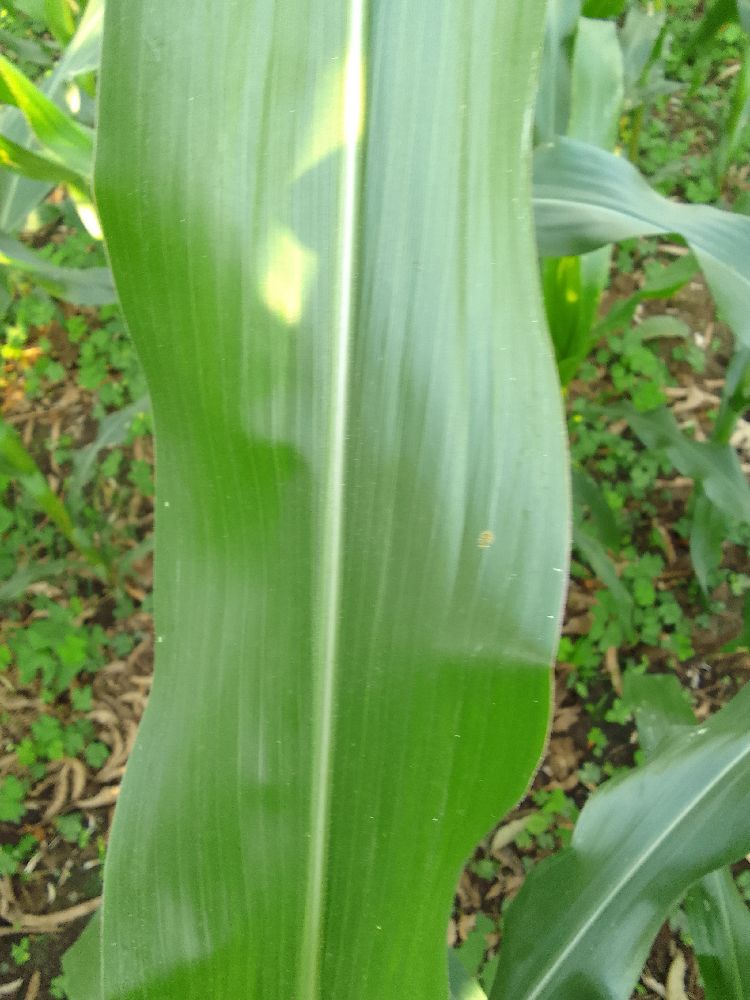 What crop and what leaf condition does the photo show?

maize, healthy
